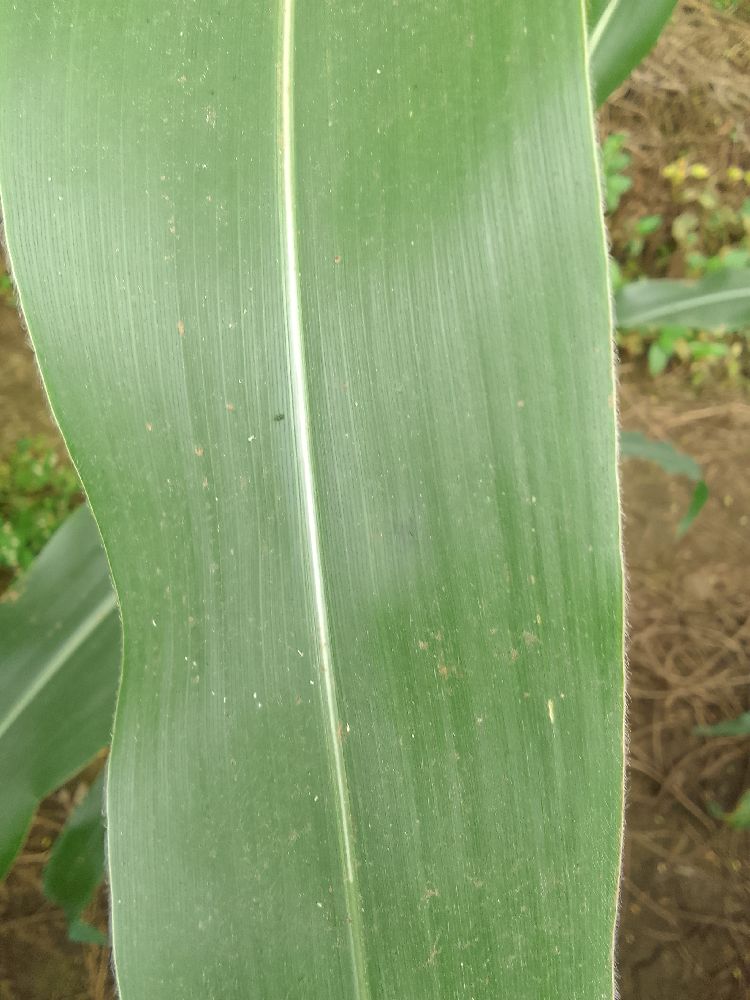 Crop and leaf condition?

maize, healthy
